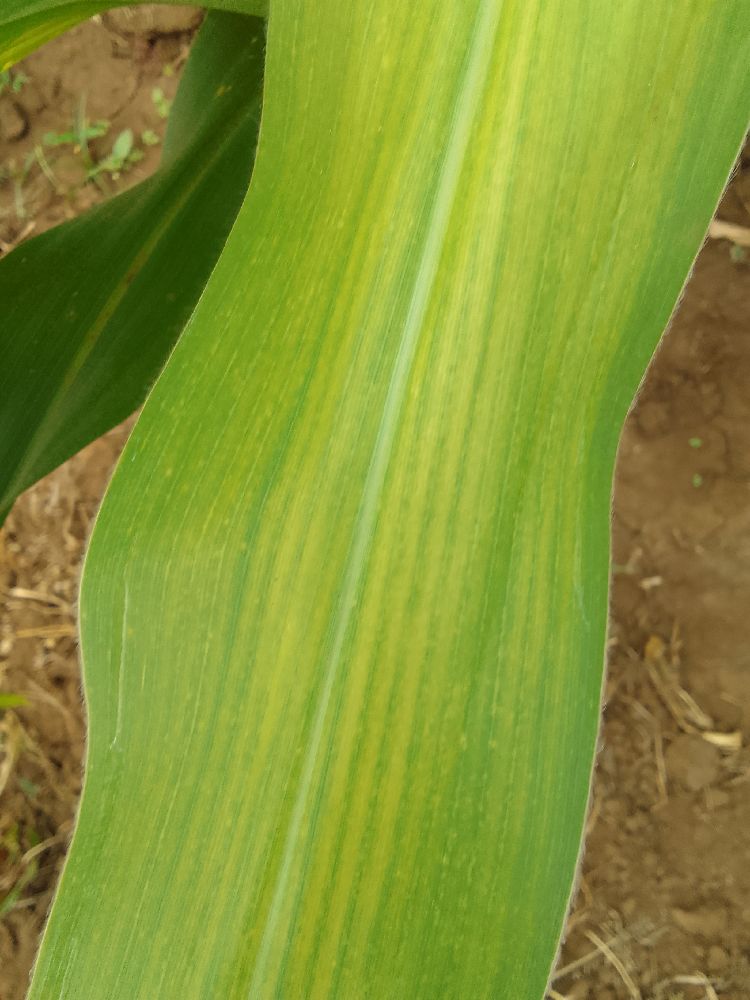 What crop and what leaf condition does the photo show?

maize, maize lethal necrosis
